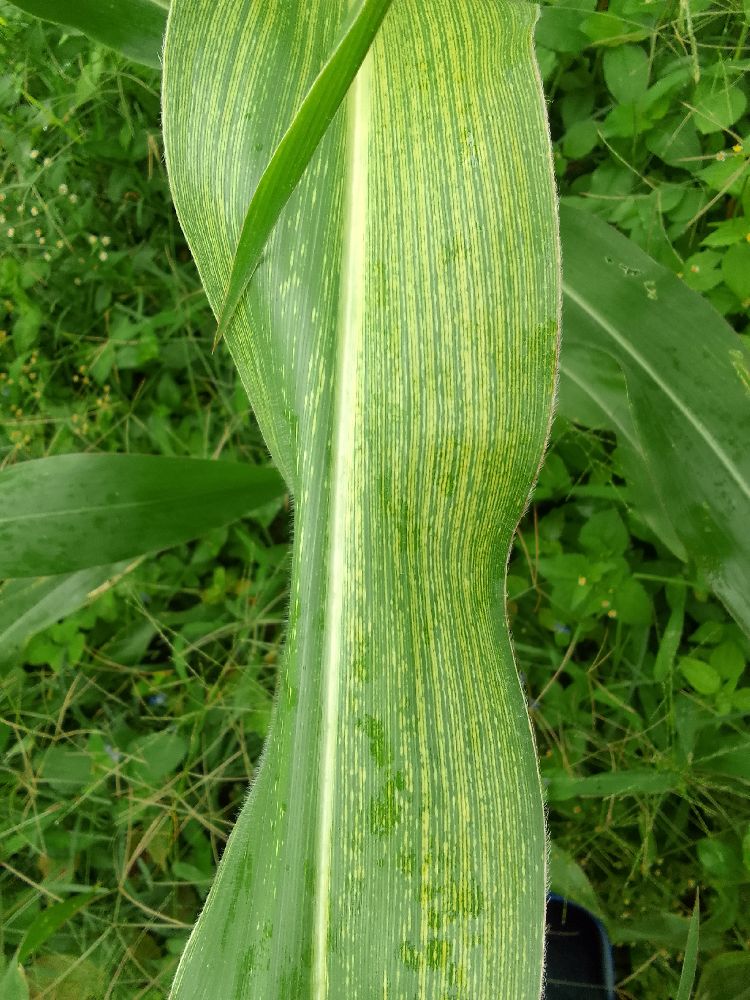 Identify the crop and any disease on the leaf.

maize, maize streak virus
